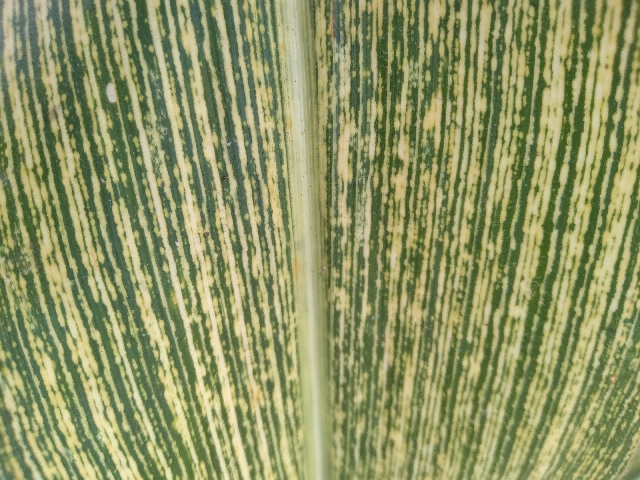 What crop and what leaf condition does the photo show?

maize, maize streak virus
